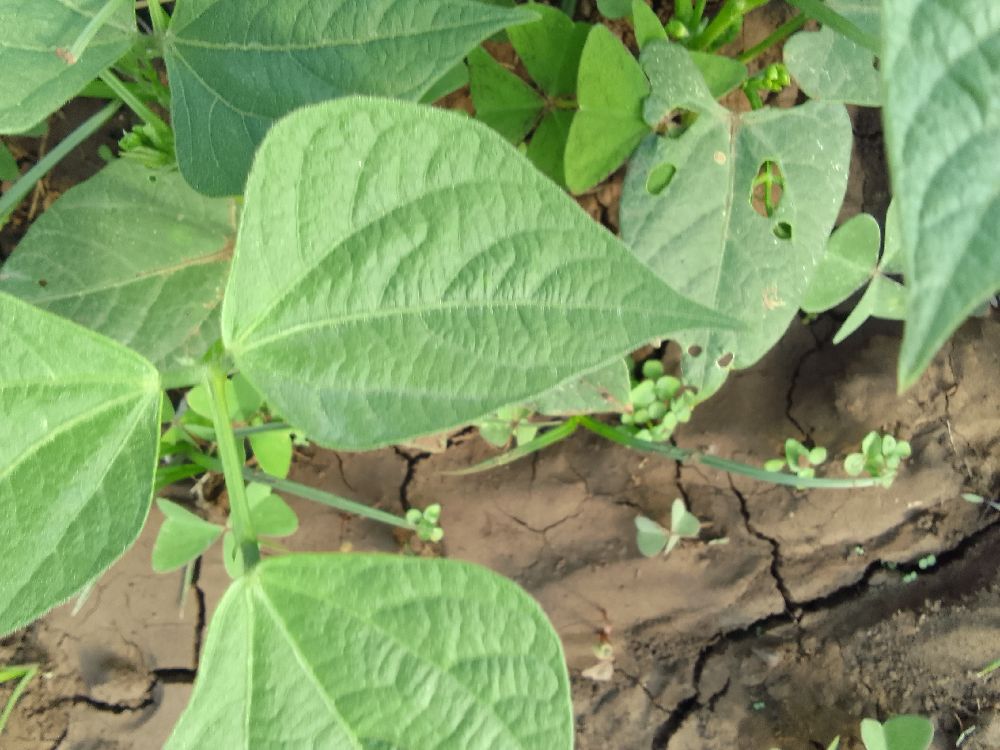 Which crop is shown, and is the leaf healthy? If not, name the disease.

common bean, healthy
